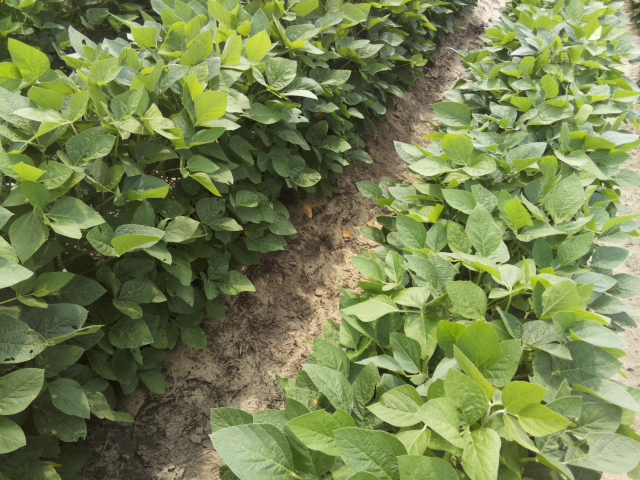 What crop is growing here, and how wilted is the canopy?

soybean, leaves with no wilting
